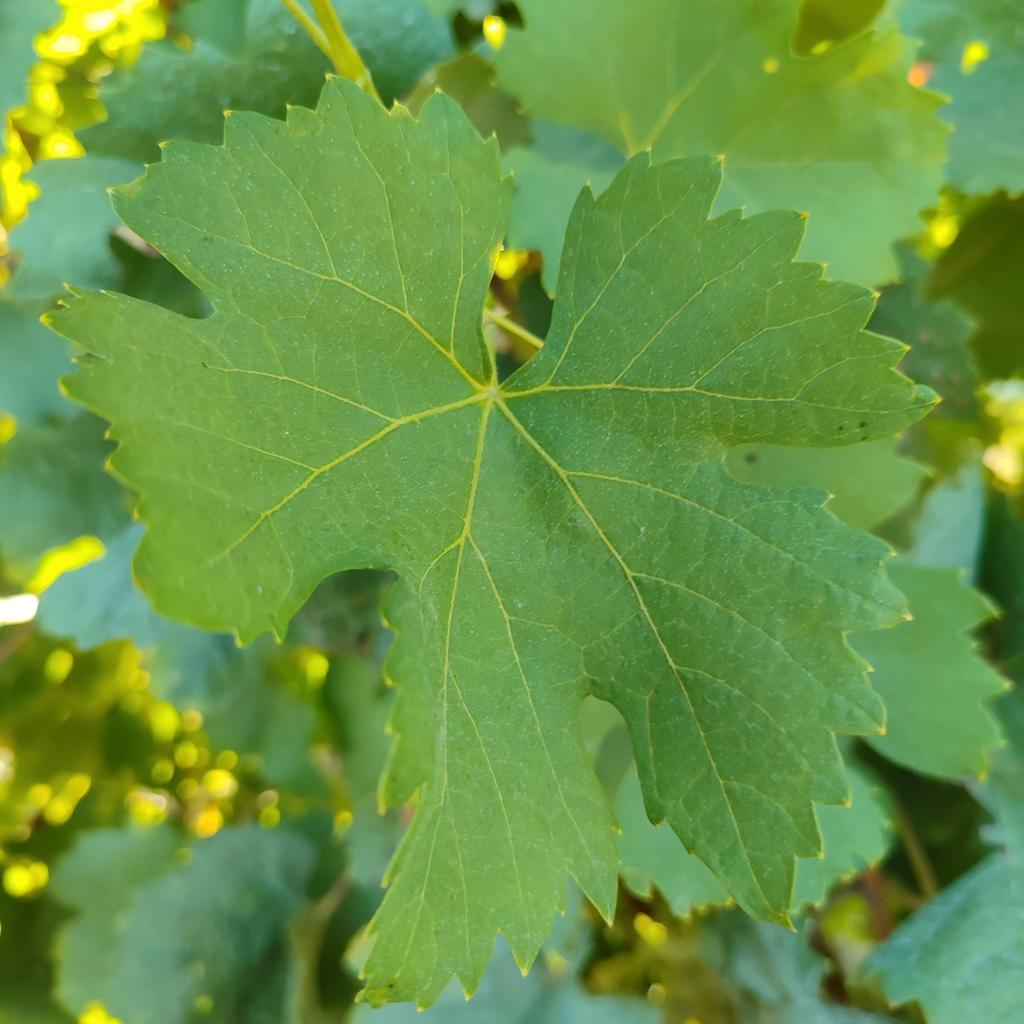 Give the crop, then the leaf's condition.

grapevine, healthy
